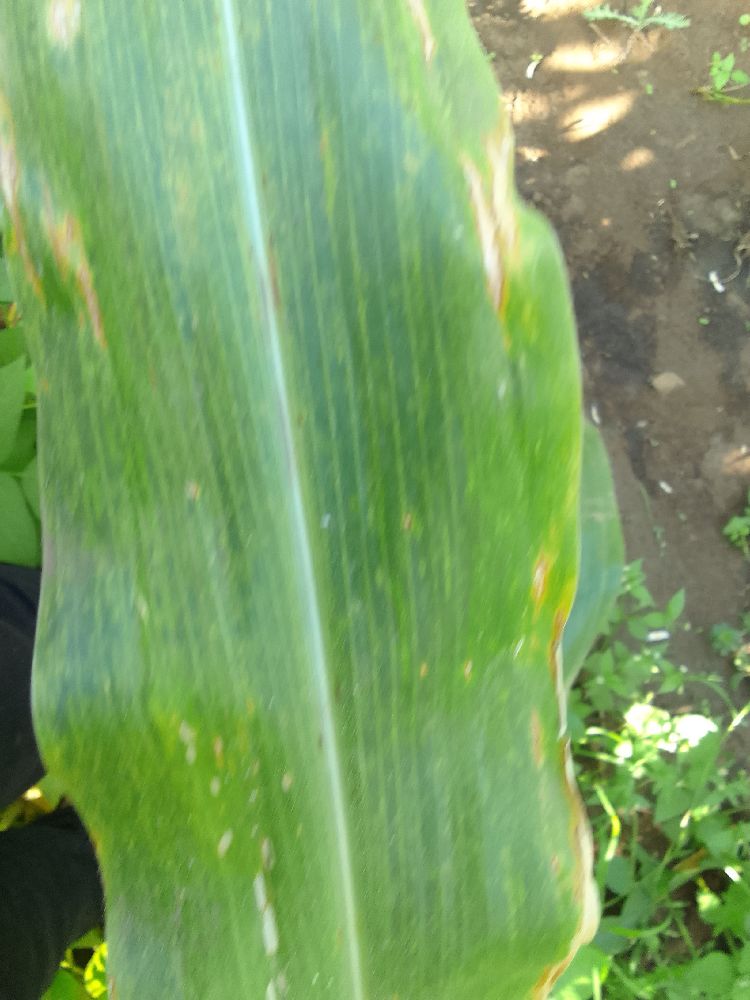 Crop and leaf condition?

maize, maize lethal necrosis
